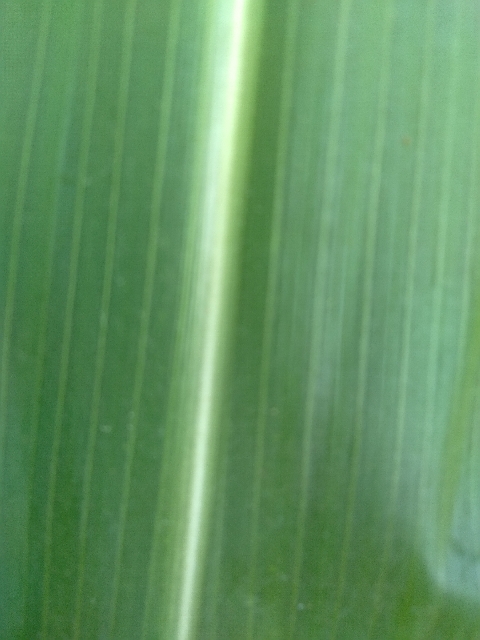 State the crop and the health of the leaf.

maize, healthy
